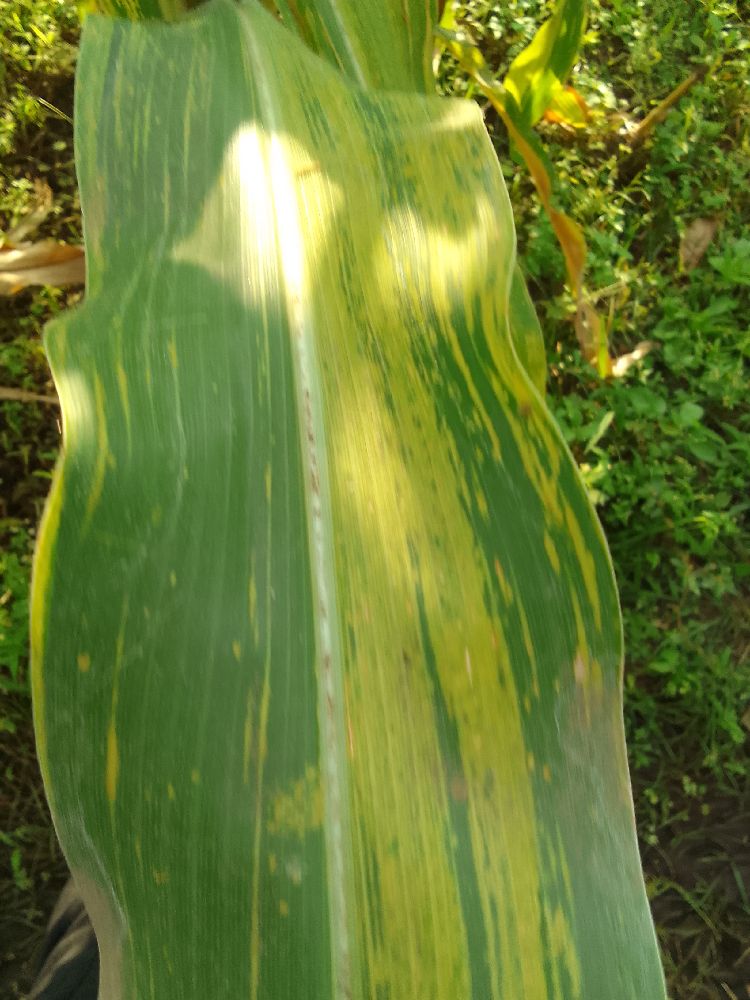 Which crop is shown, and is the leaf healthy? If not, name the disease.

maize, maize lethal necrosis
